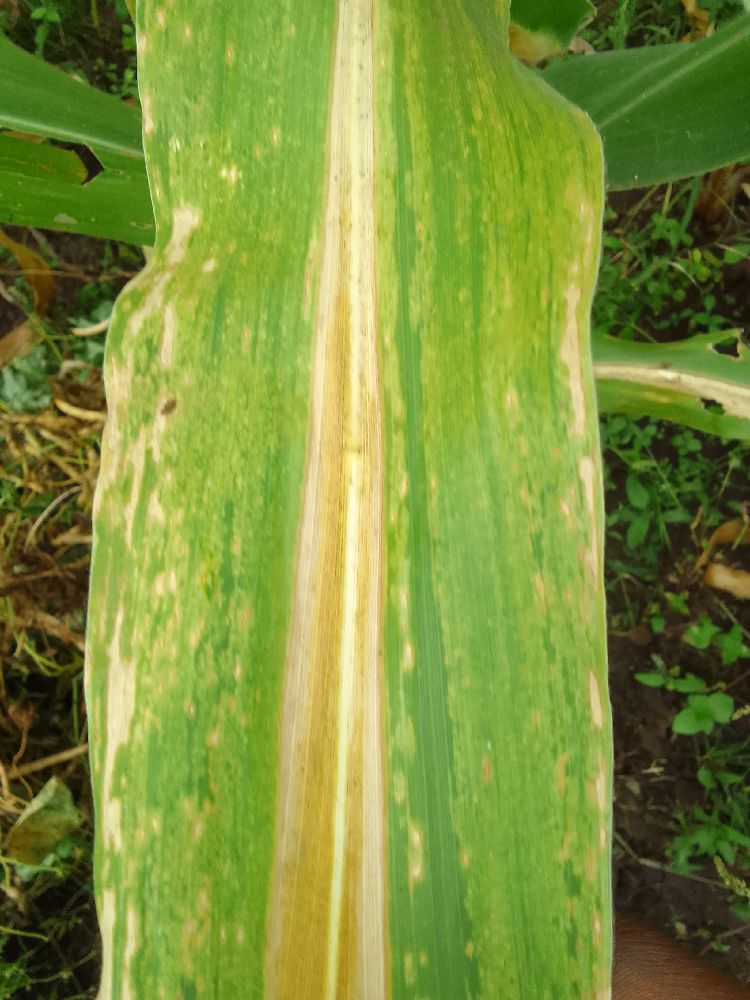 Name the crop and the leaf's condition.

maize, maize lethal necrosis
